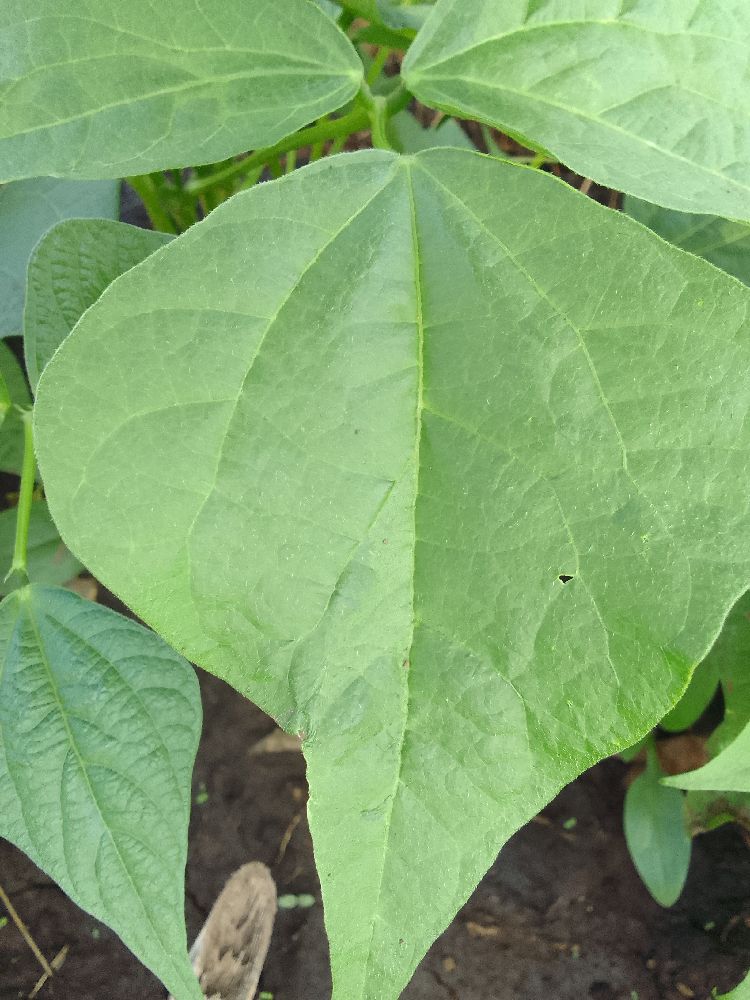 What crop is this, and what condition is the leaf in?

common bean, healthy
